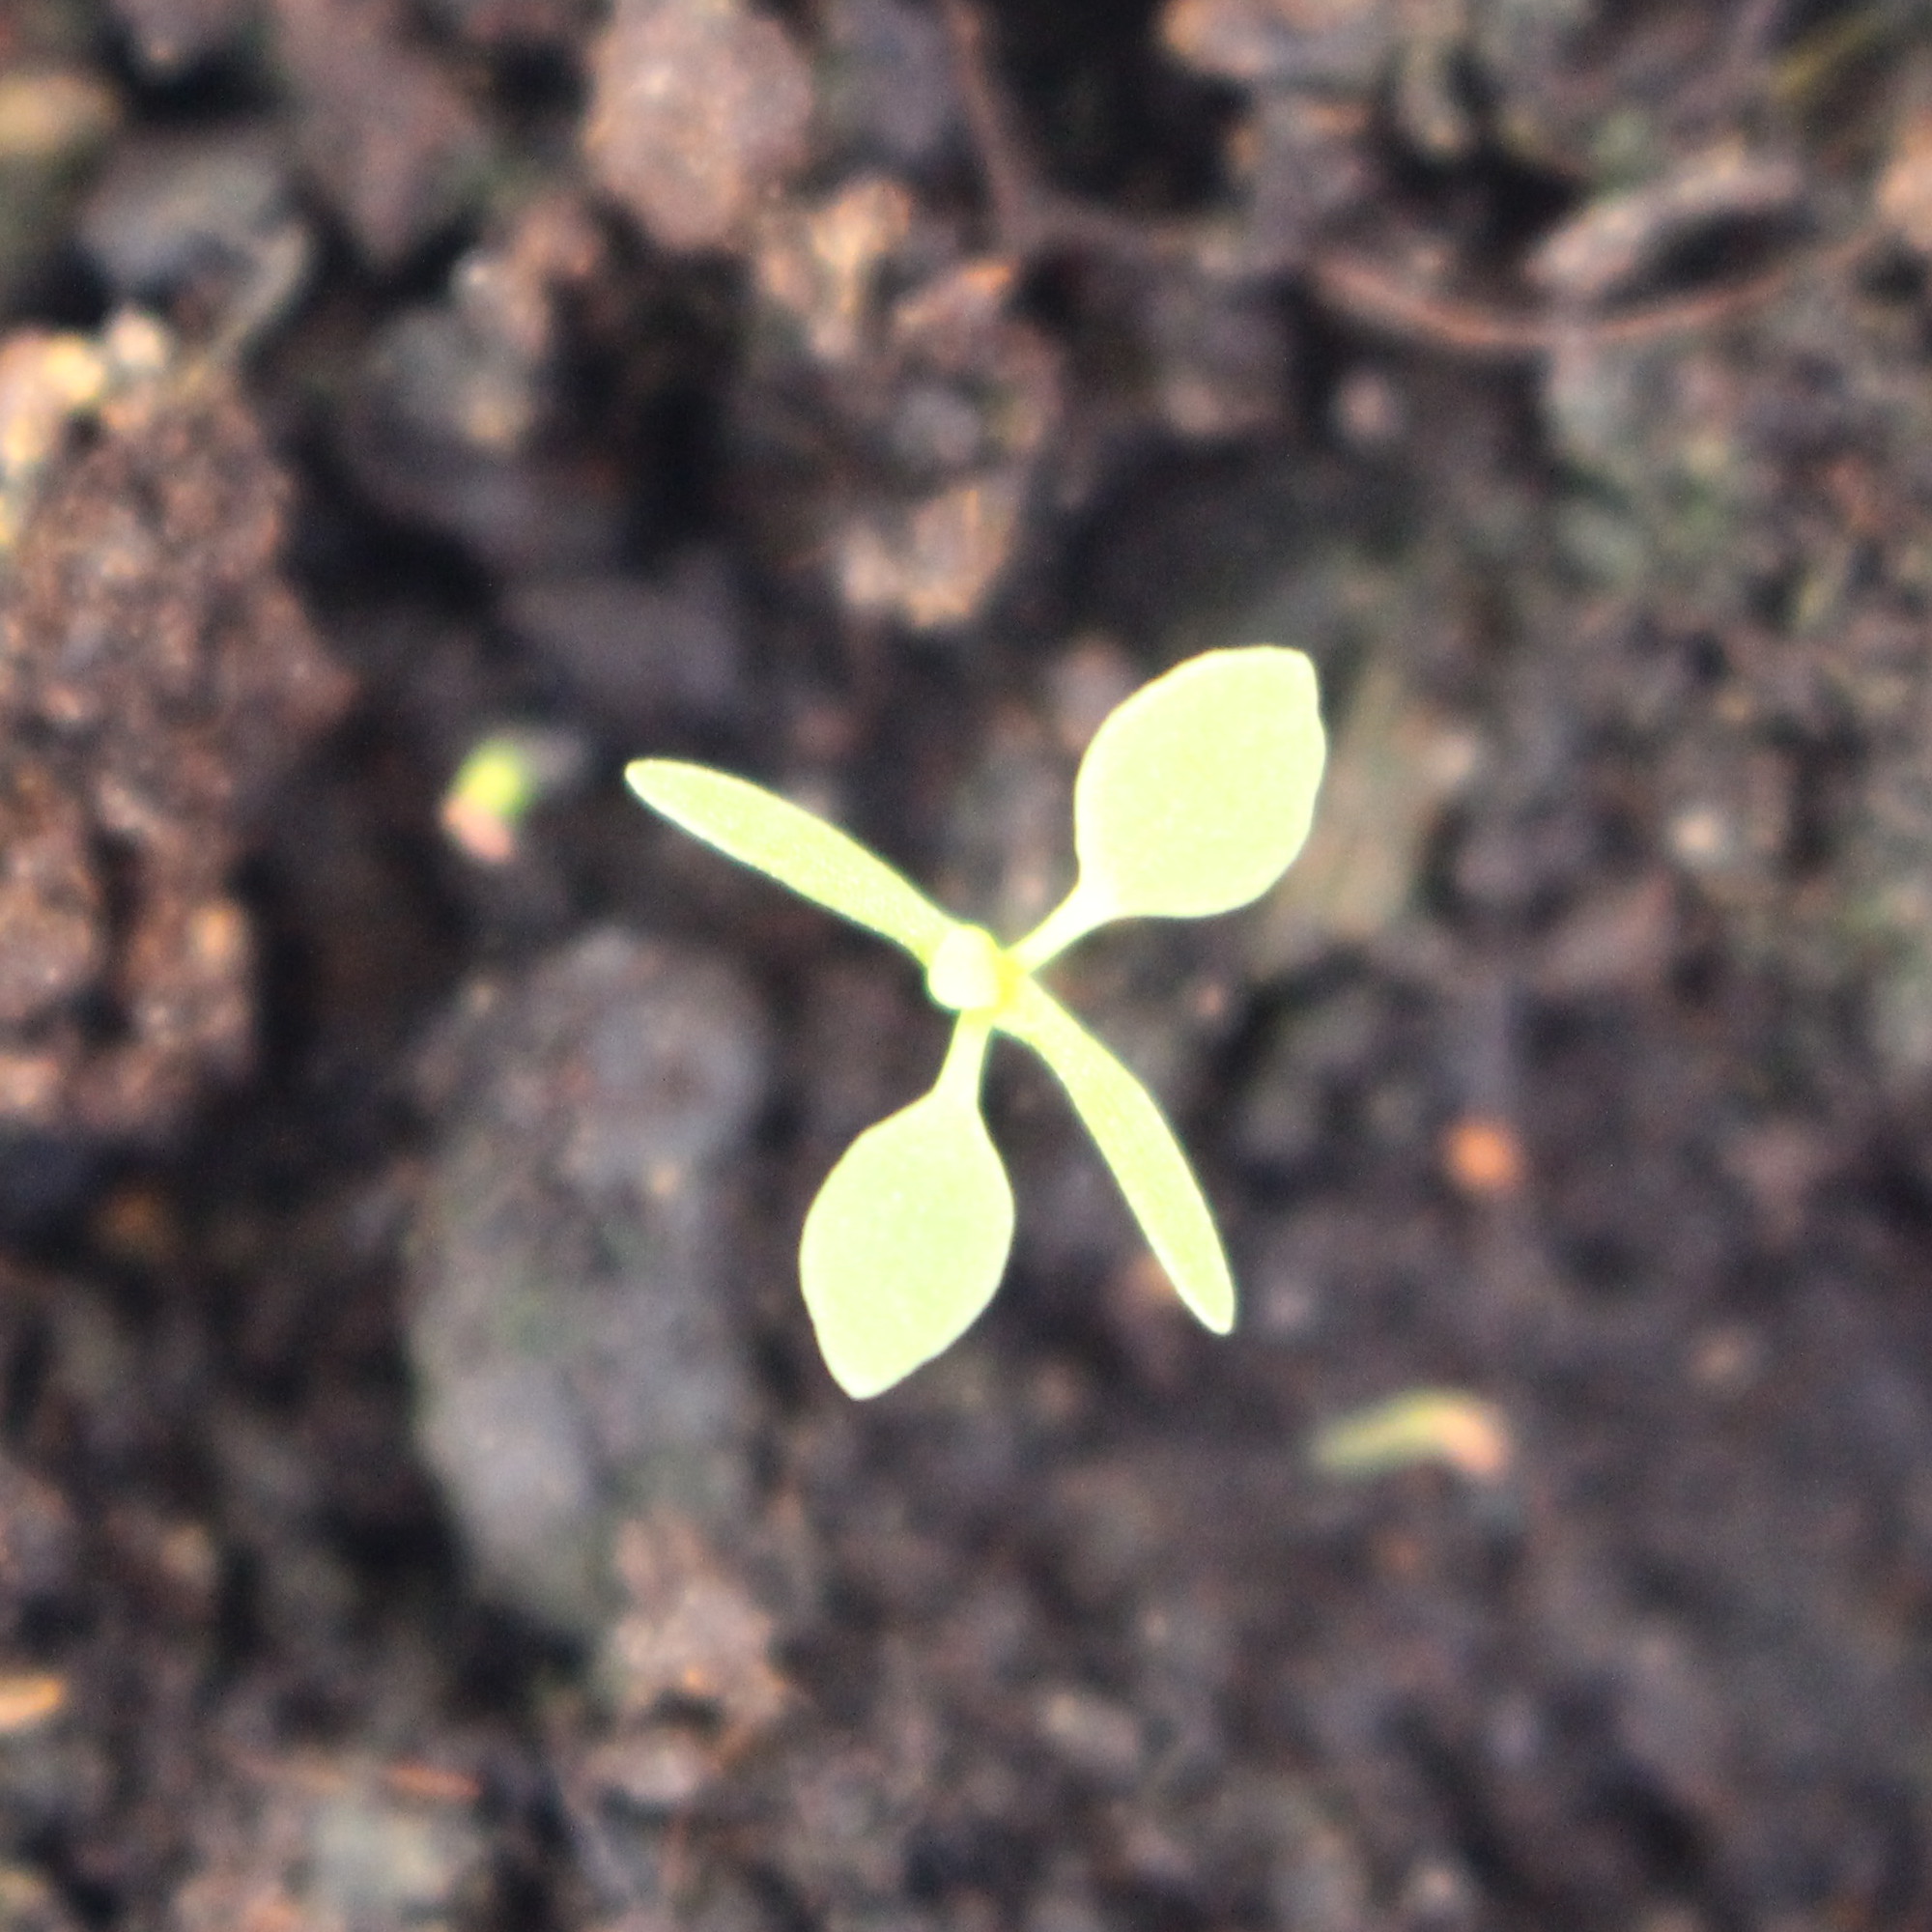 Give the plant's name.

Papaver rhoeas
